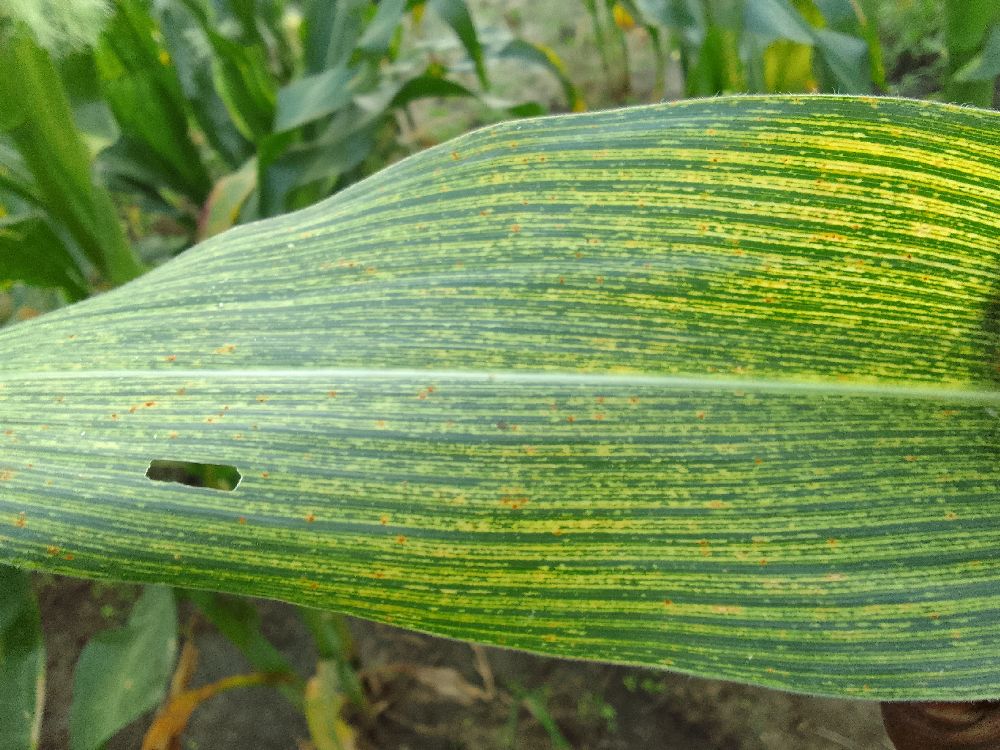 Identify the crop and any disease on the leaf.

maize, maize streak virus
